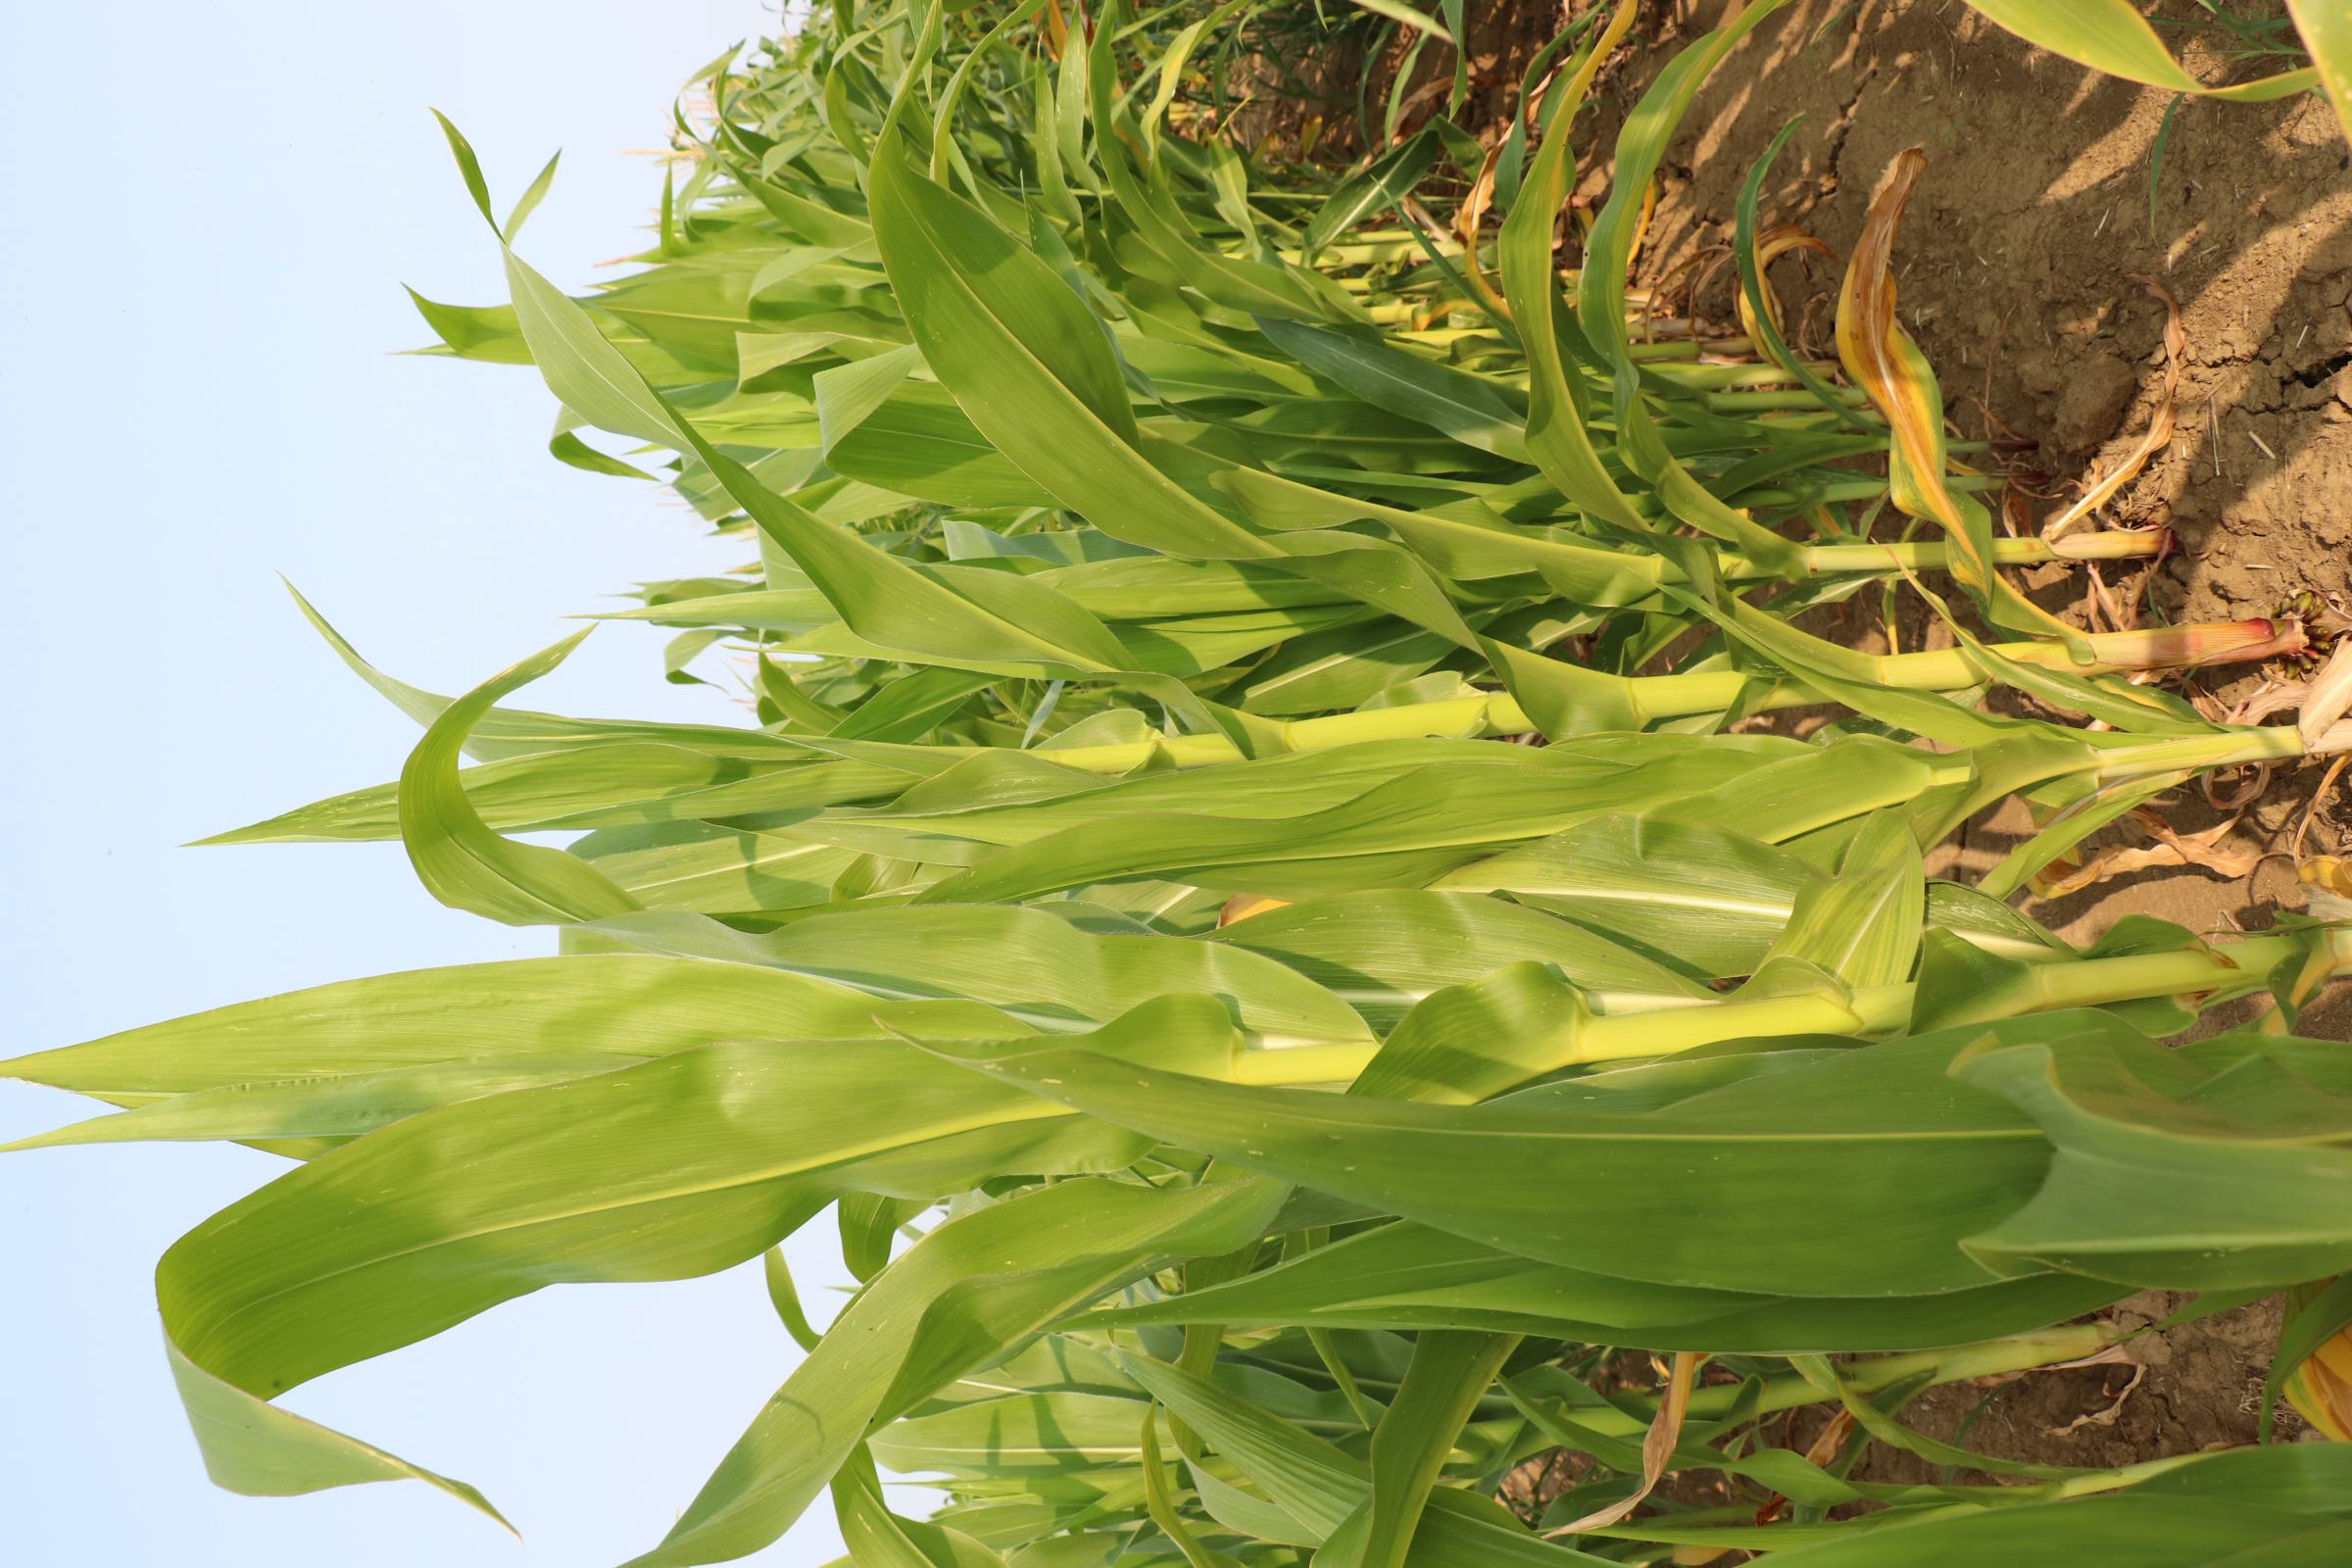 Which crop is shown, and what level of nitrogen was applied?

maize, no added nitrogen
